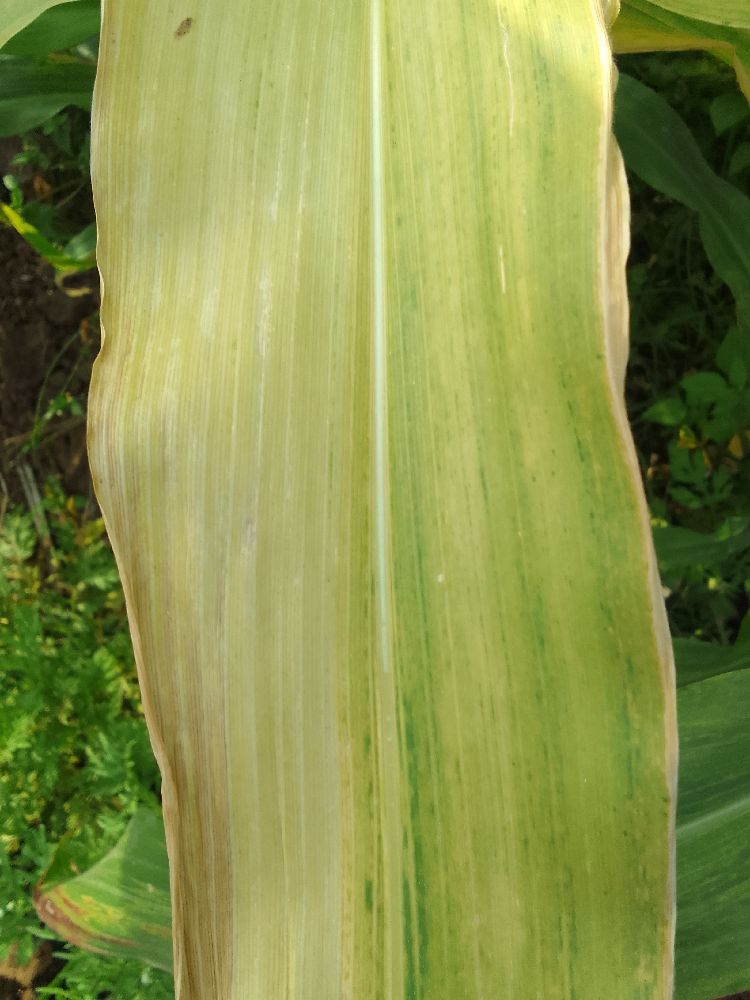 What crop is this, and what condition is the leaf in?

maize, maize lethal necrosis
